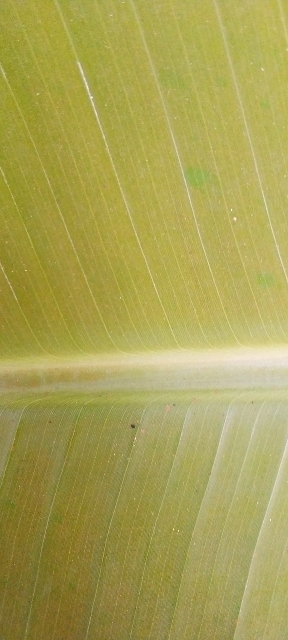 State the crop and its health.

banana, healthy
